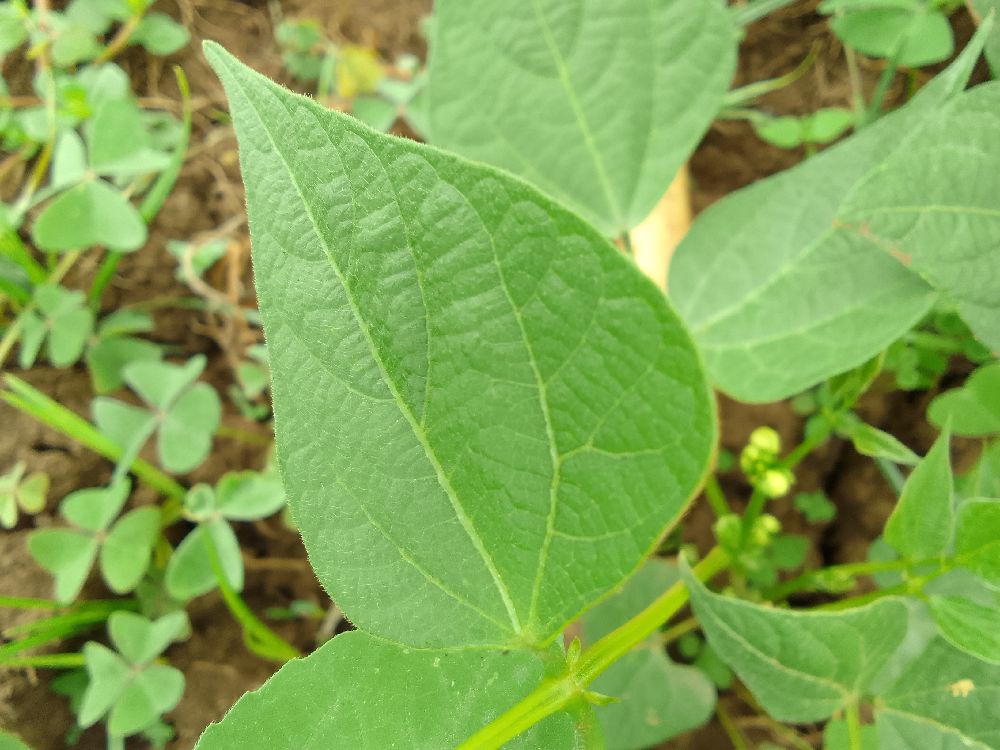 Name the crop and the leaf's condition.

common bean, healthy
